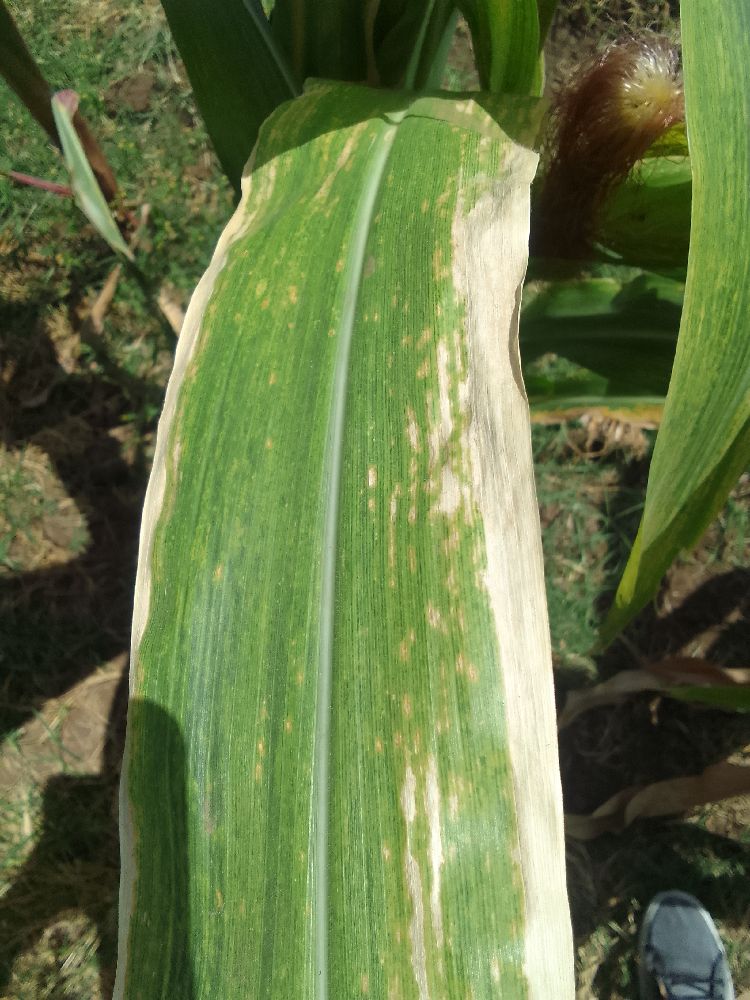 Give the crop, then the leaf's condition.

maize, maize lethal necrosis
